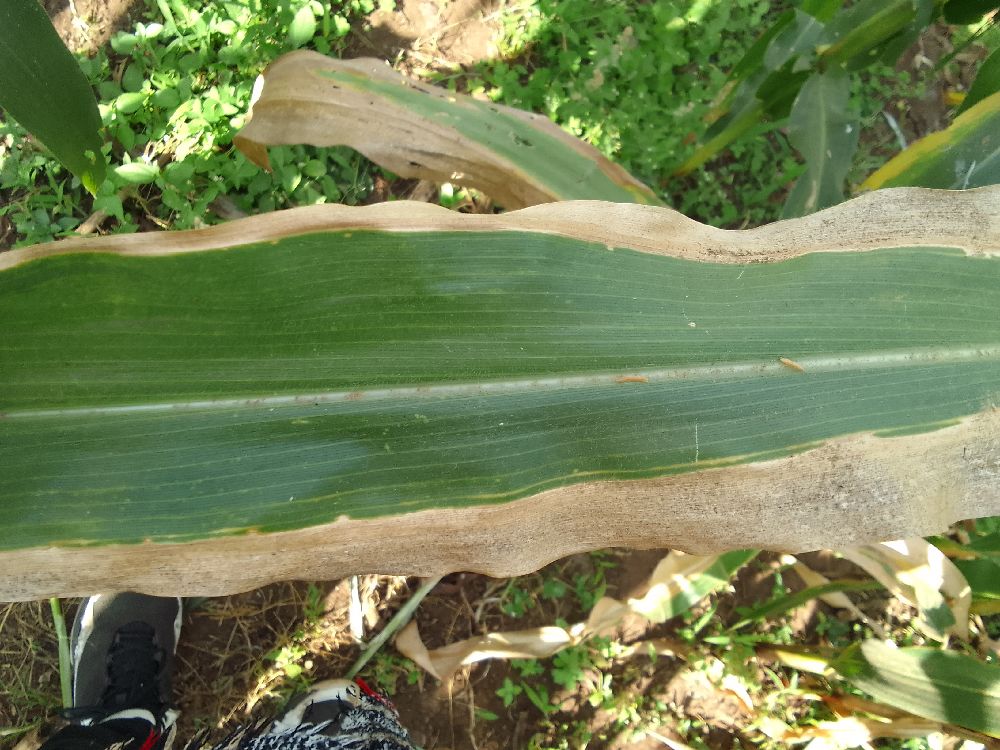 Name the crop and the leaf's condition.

maize, maize lethal necrosis
